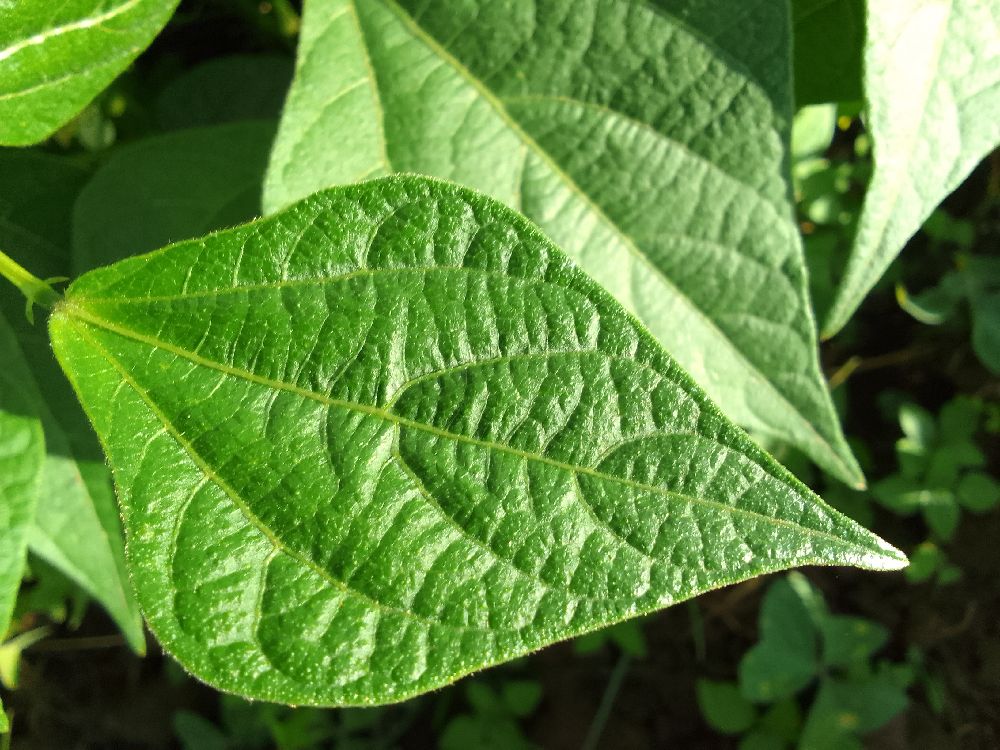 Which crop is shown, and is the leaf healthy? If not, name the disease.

common bean, healthy
